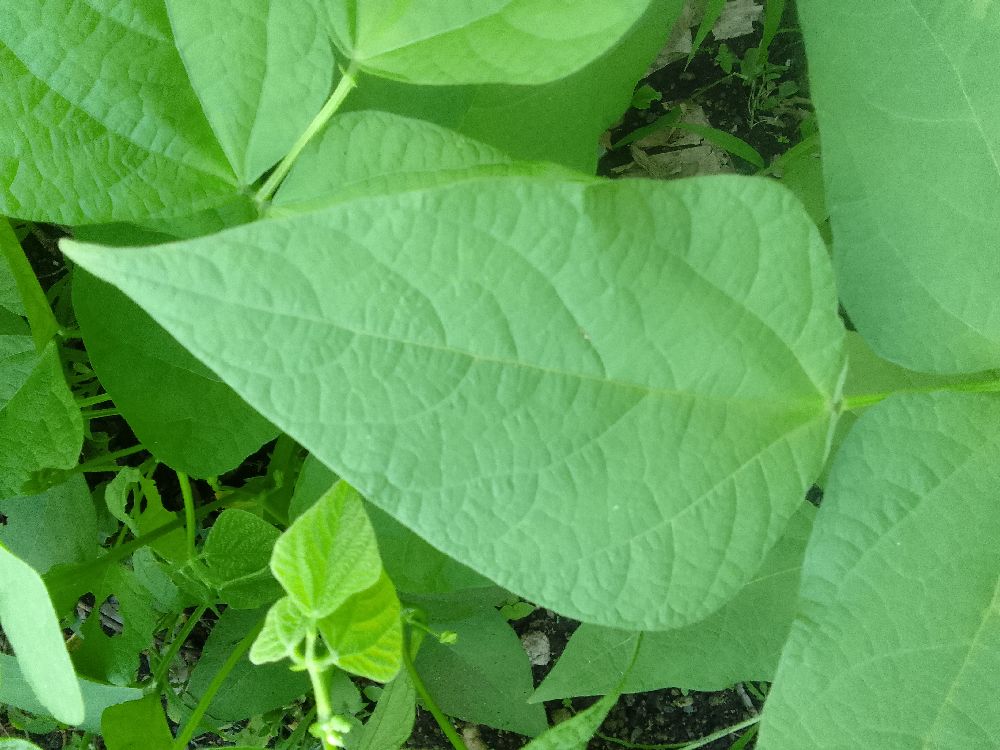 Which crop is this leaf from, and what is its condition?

common bean, healthy
